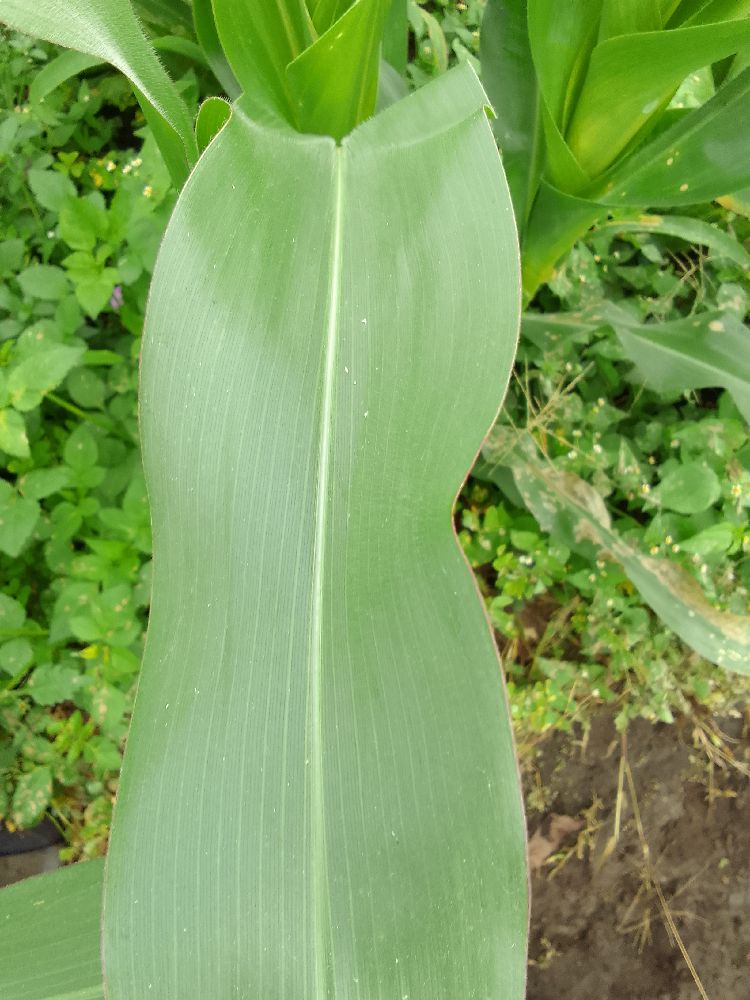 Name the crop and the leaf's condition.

maize, healthy
